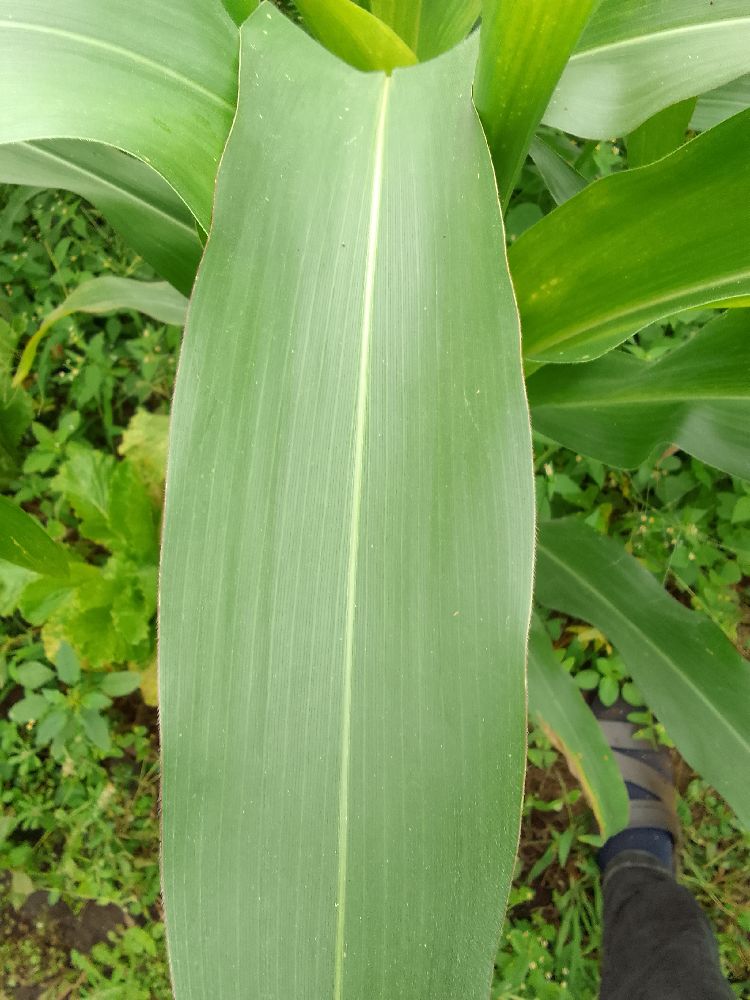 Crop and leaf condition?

maize, healthy
